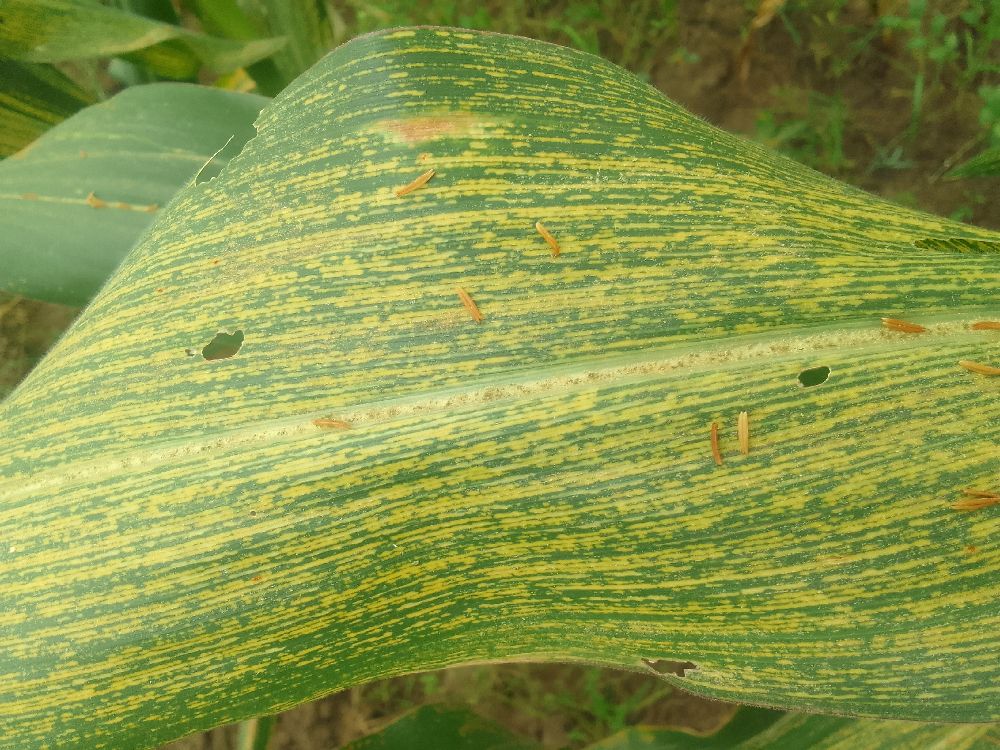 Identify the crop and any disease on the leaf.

maize, maize streak virus
